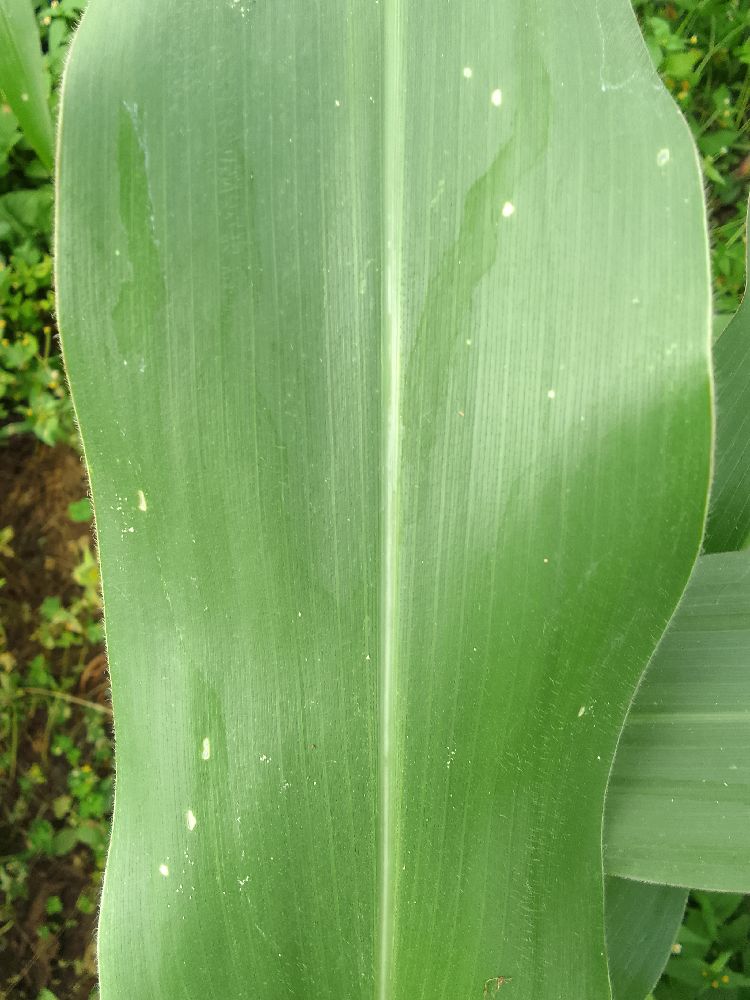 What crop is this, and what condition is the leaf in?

maize, healthy
